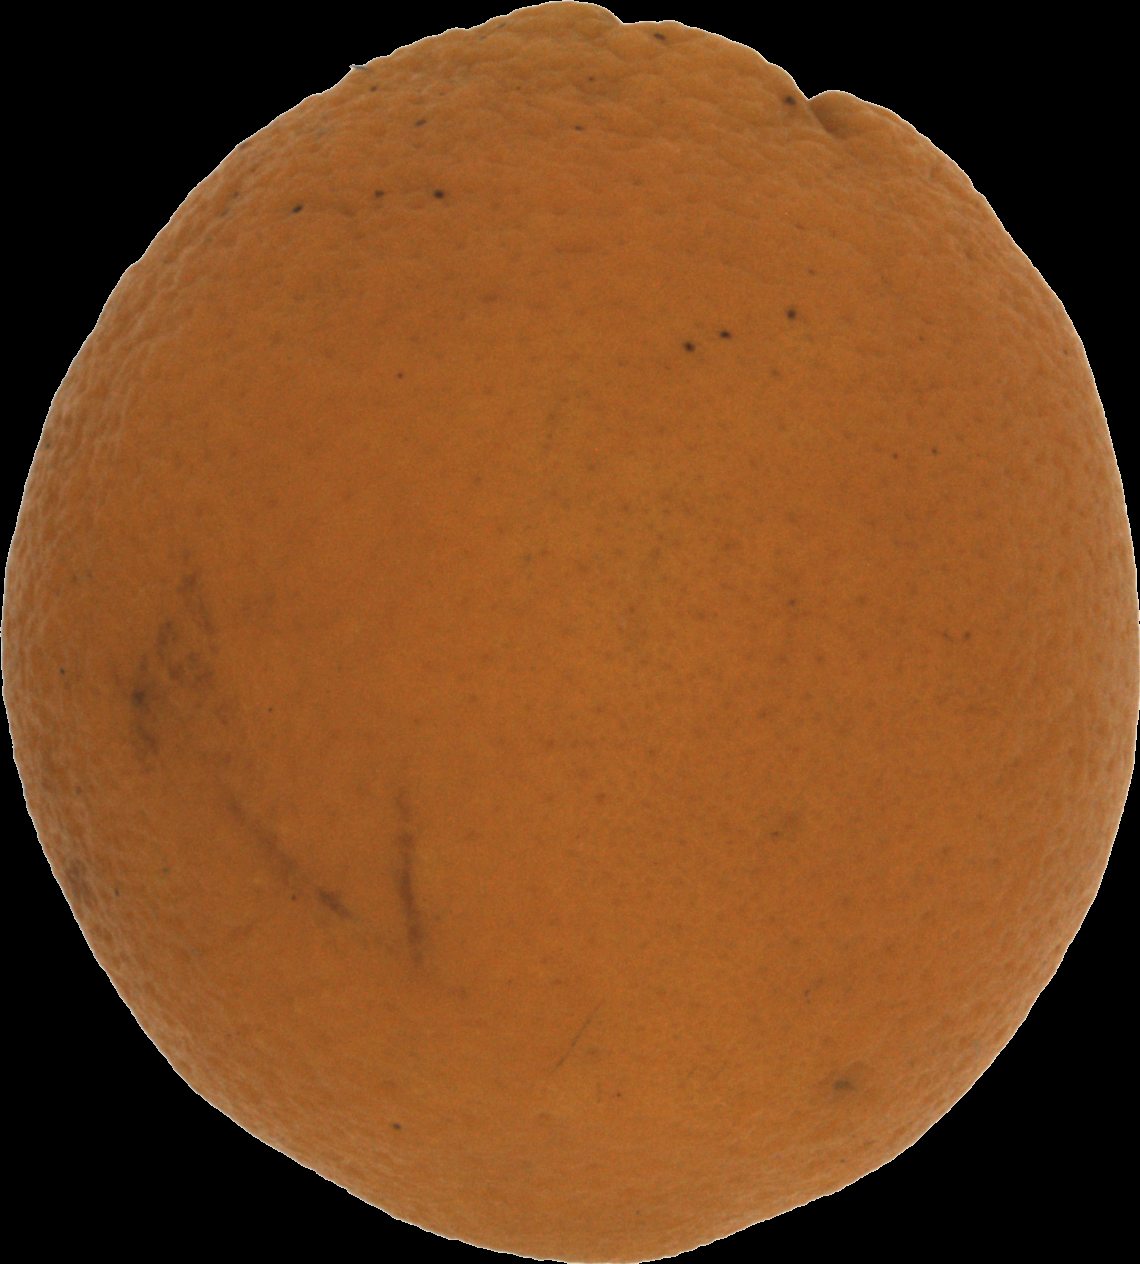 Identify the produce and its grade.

orange, bad
